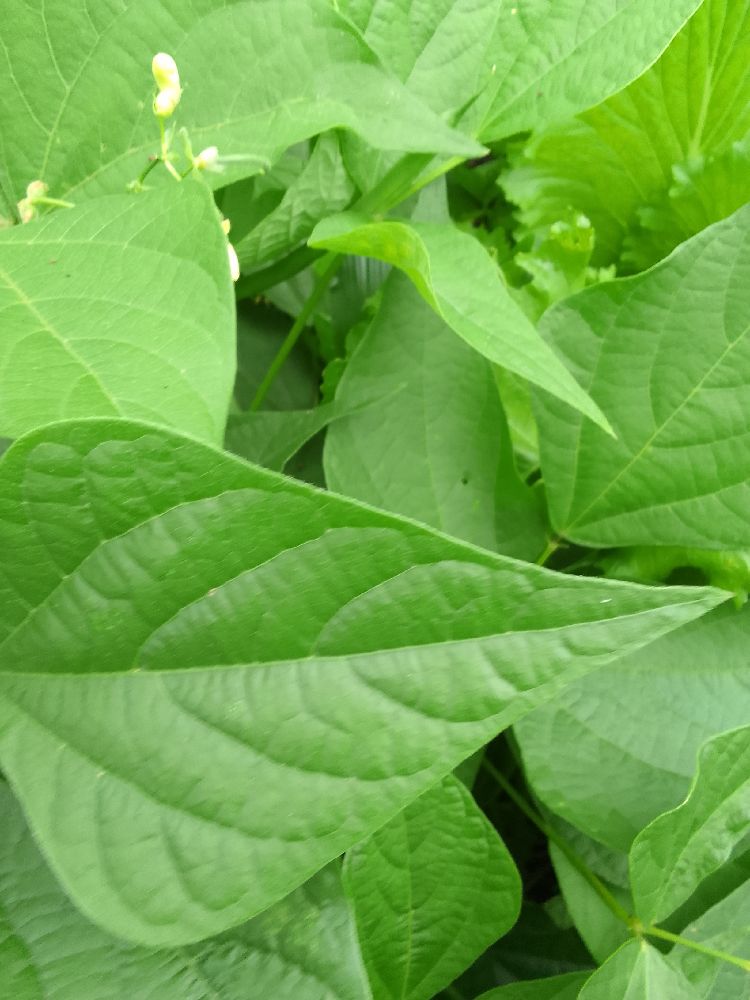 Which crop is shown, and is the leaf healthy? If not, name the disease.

common bean, healthy
